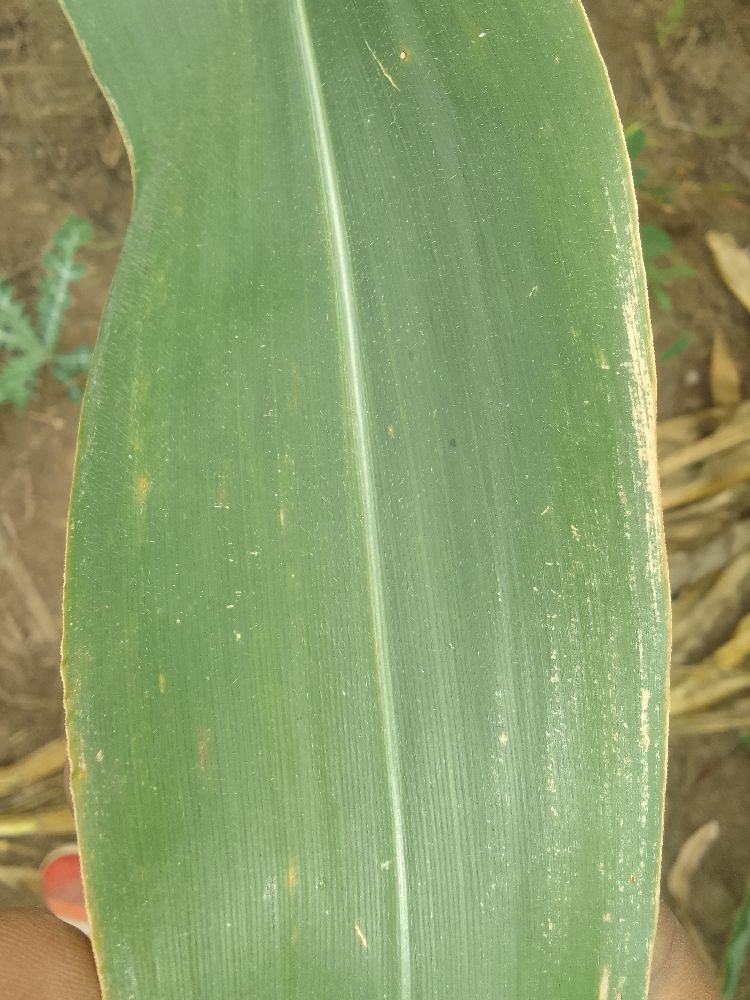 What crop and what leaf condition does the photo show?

maize, healthy
